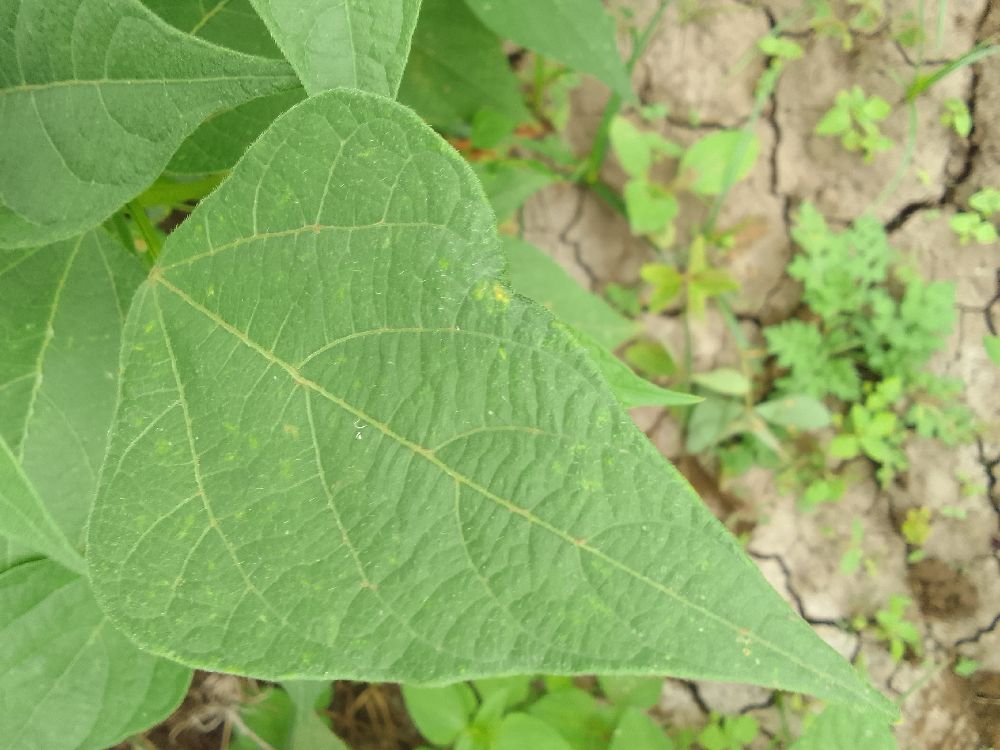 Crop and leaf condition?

common bean, healthy
